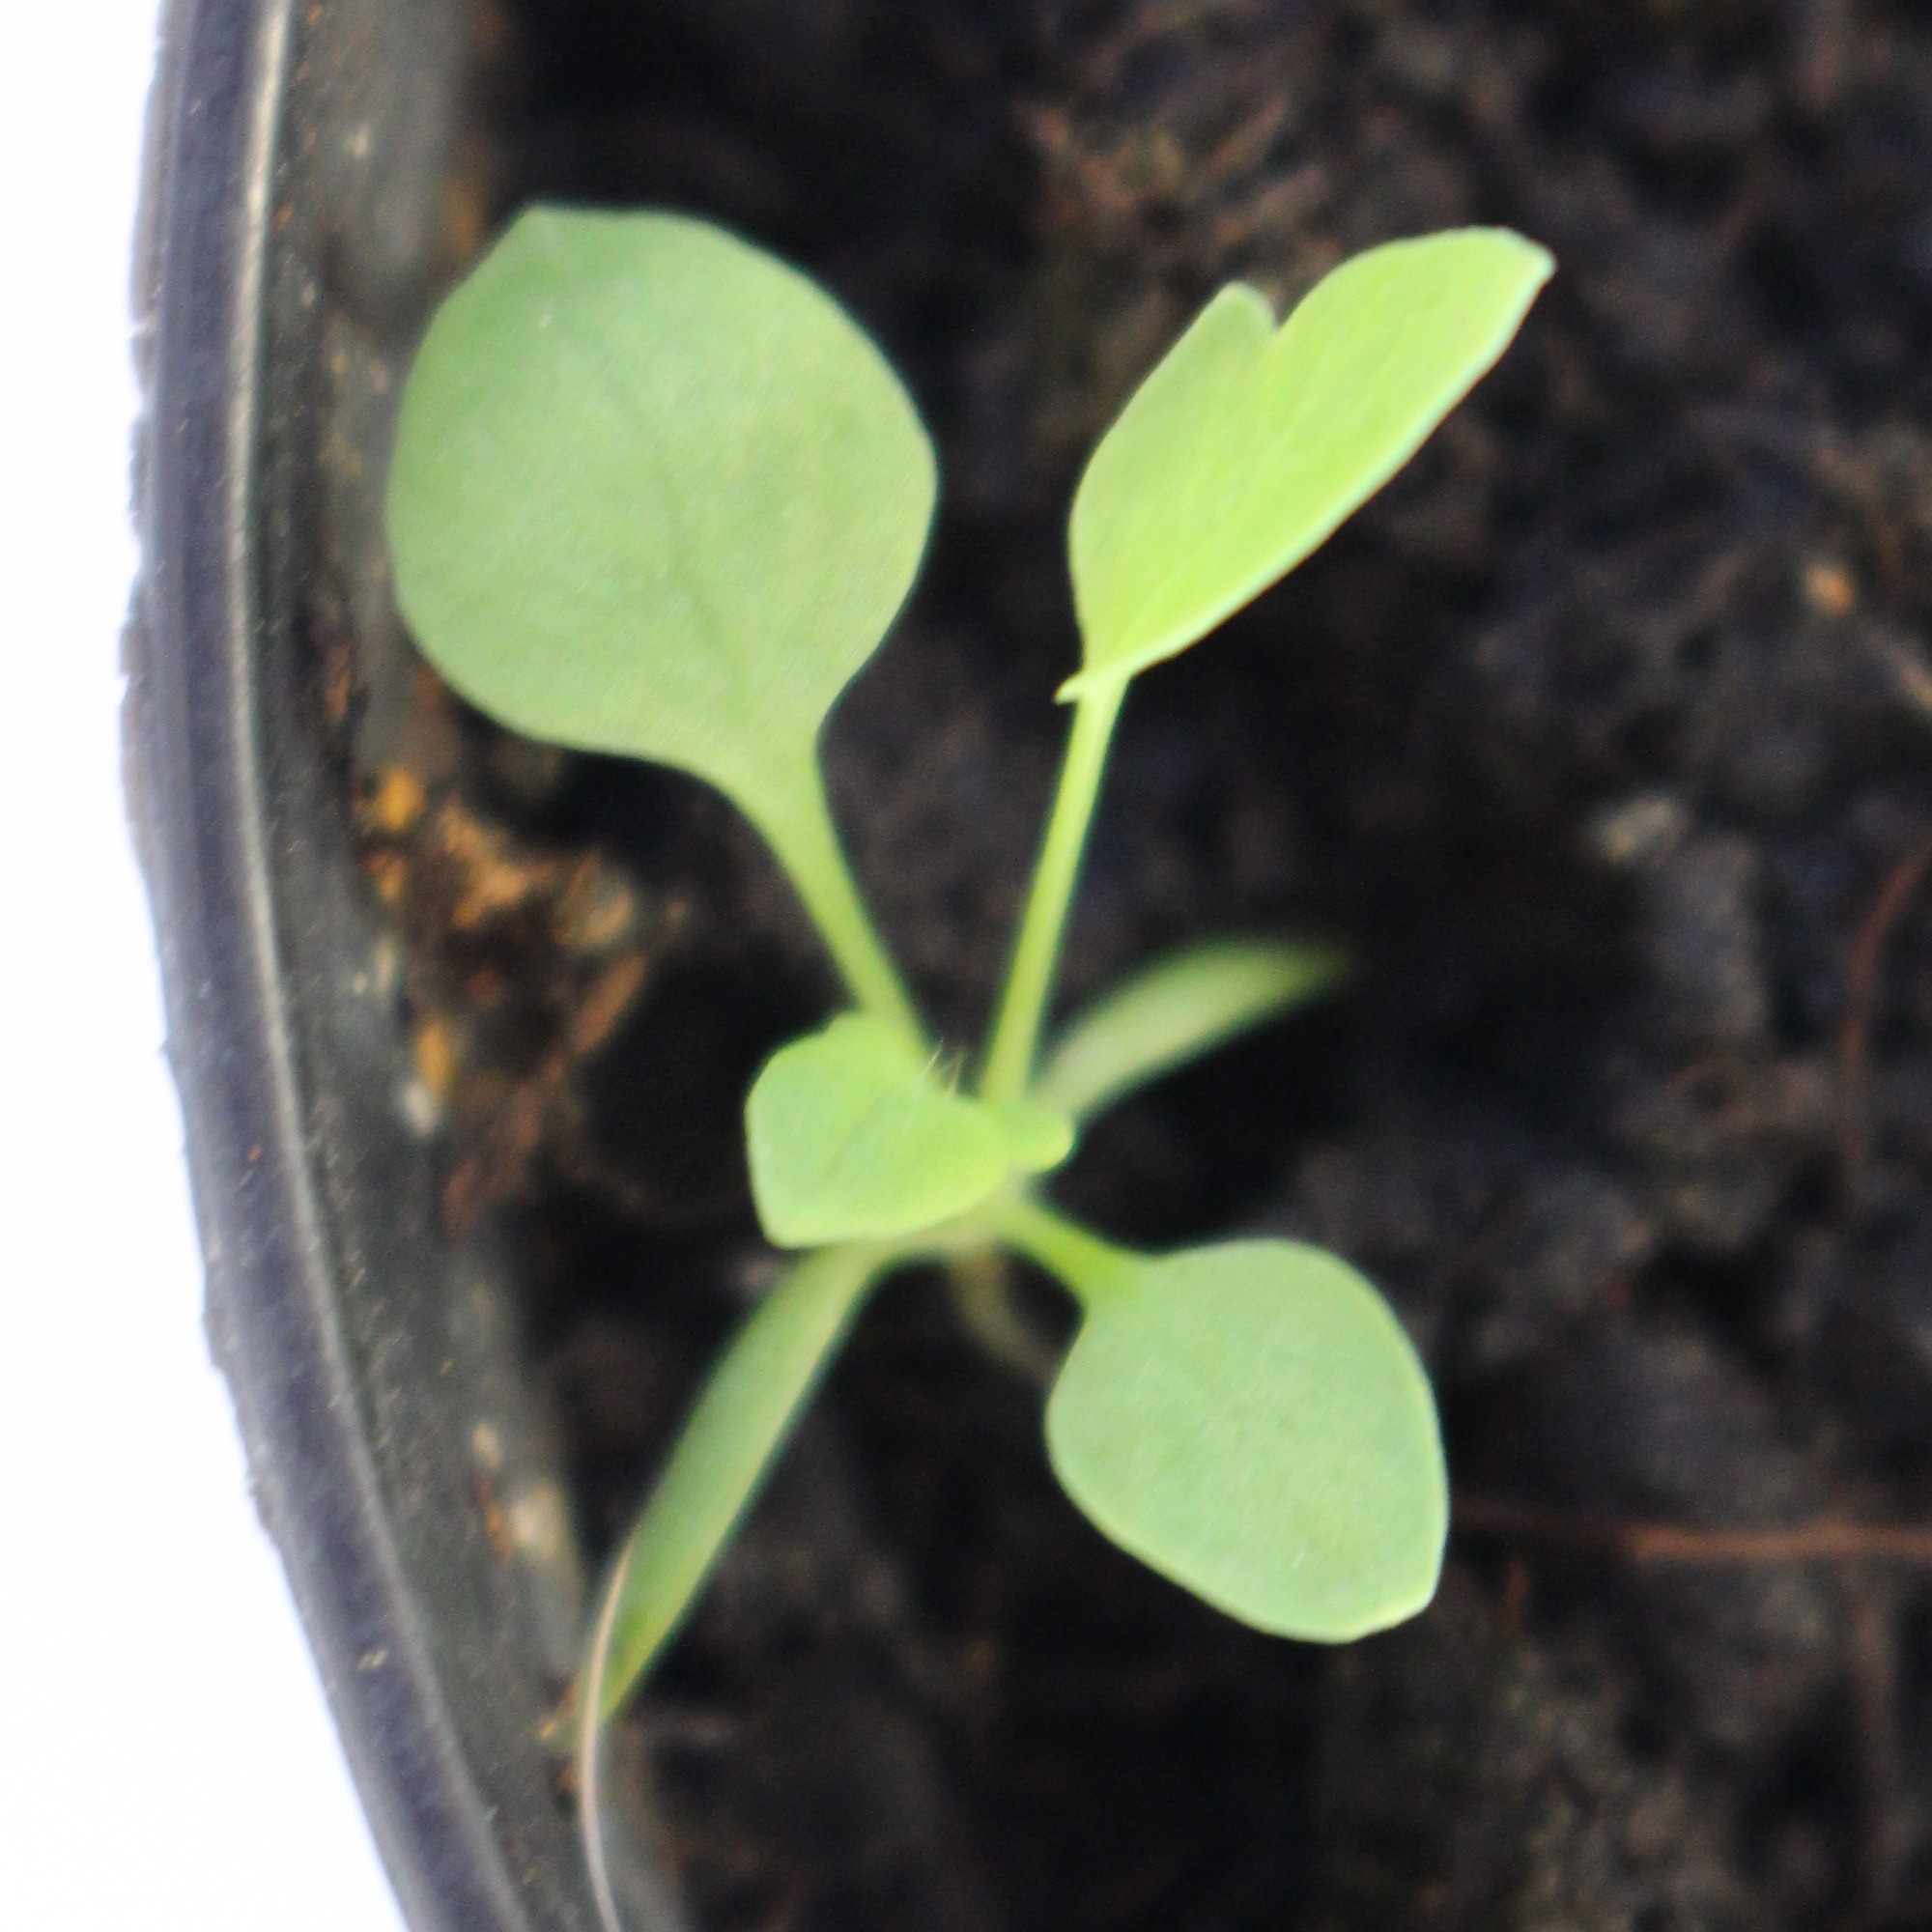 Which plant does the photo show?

Papaver rhoeas
